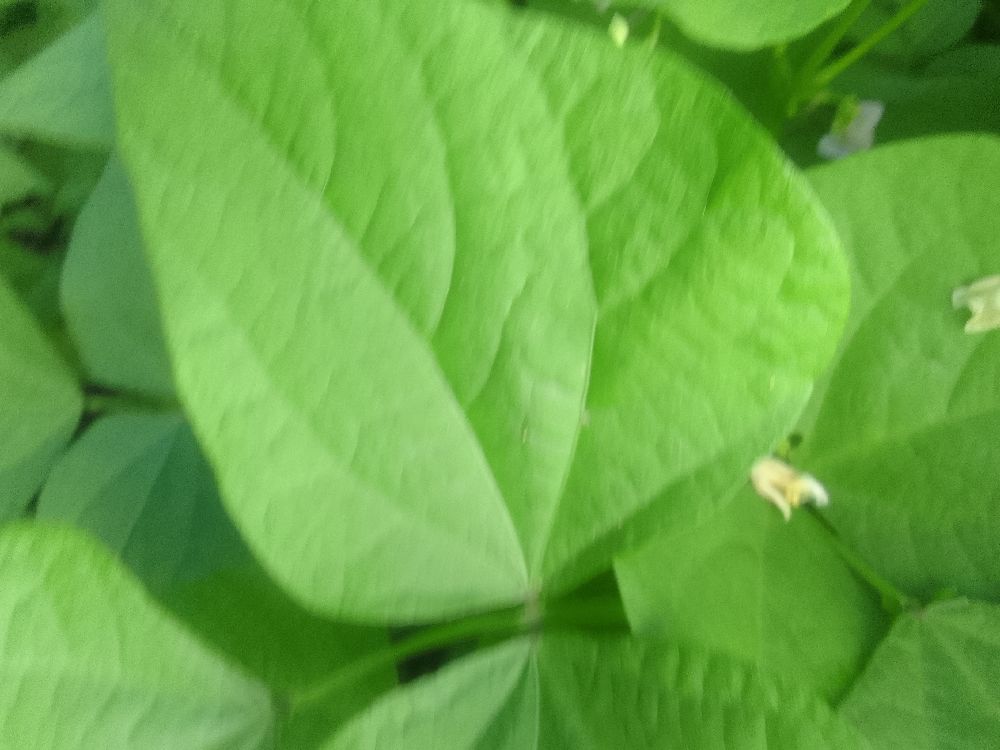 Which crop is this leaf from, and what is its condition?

common bean, healthy
